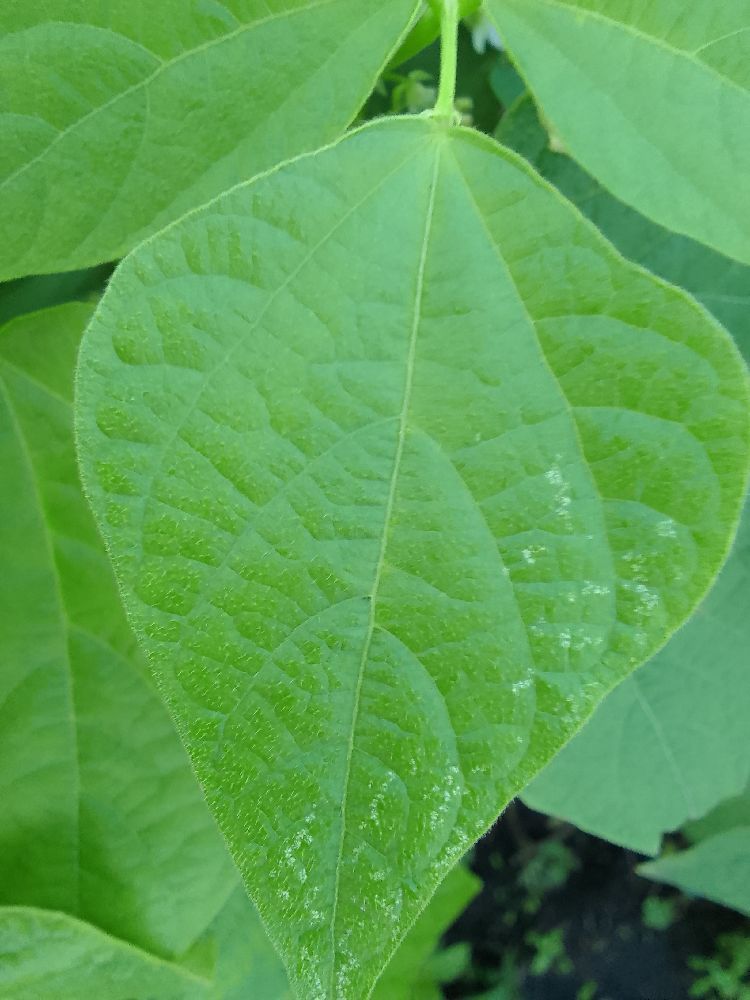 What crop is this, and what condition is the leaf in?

common bean, healthy
